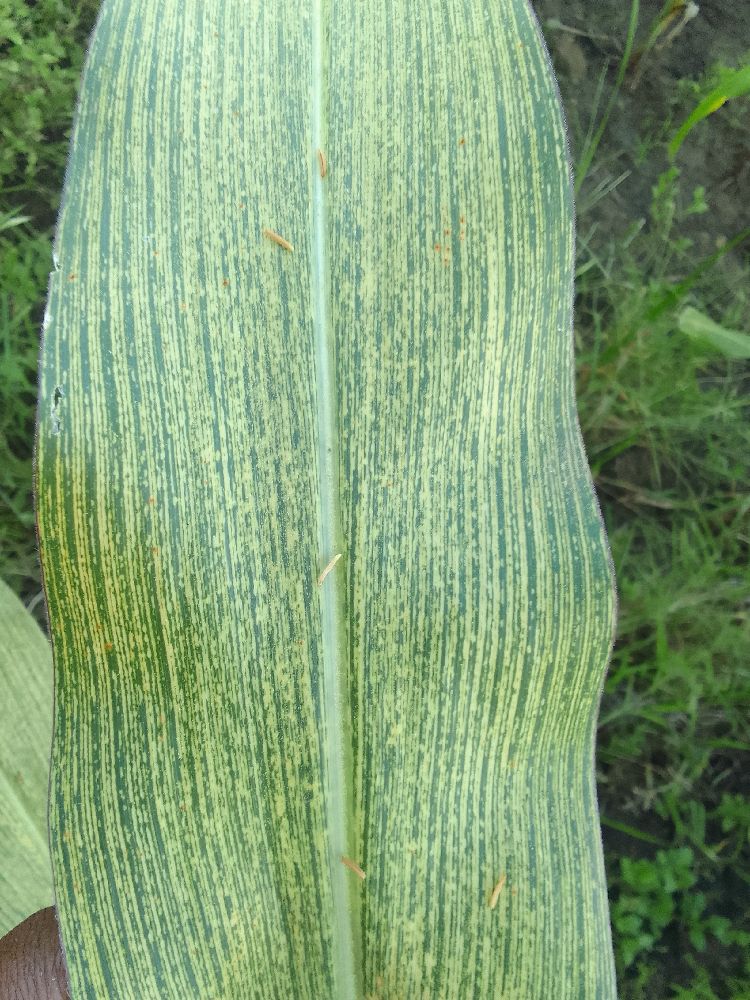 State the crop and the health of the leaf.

maize, maize streak virus
